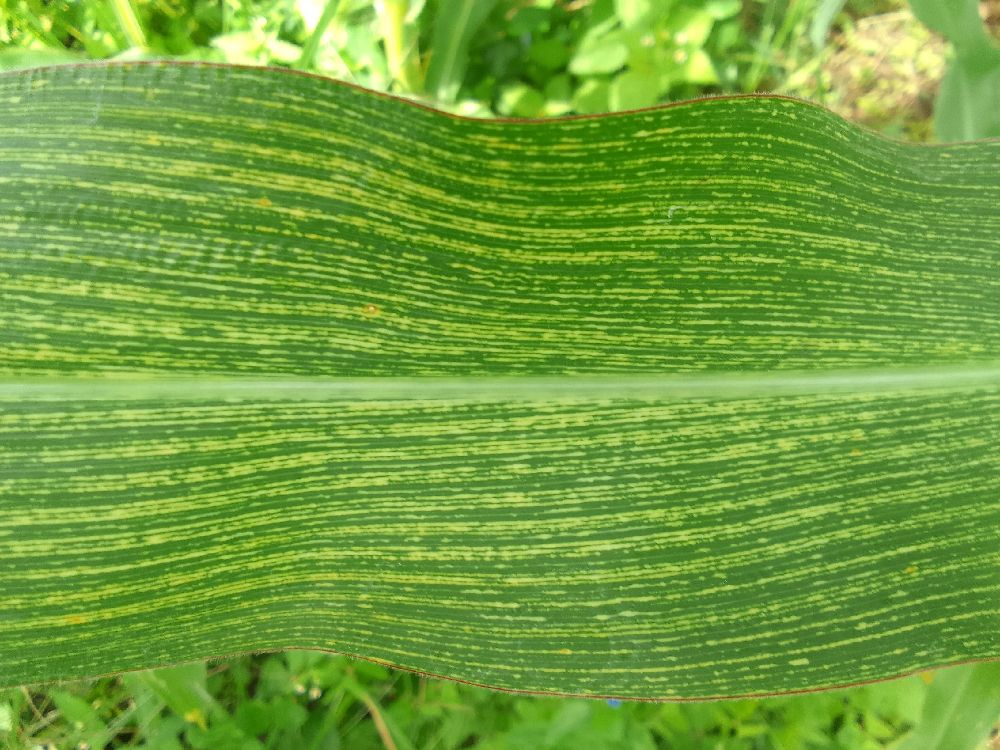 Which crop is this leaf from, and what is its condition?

maize, maize streak virus
